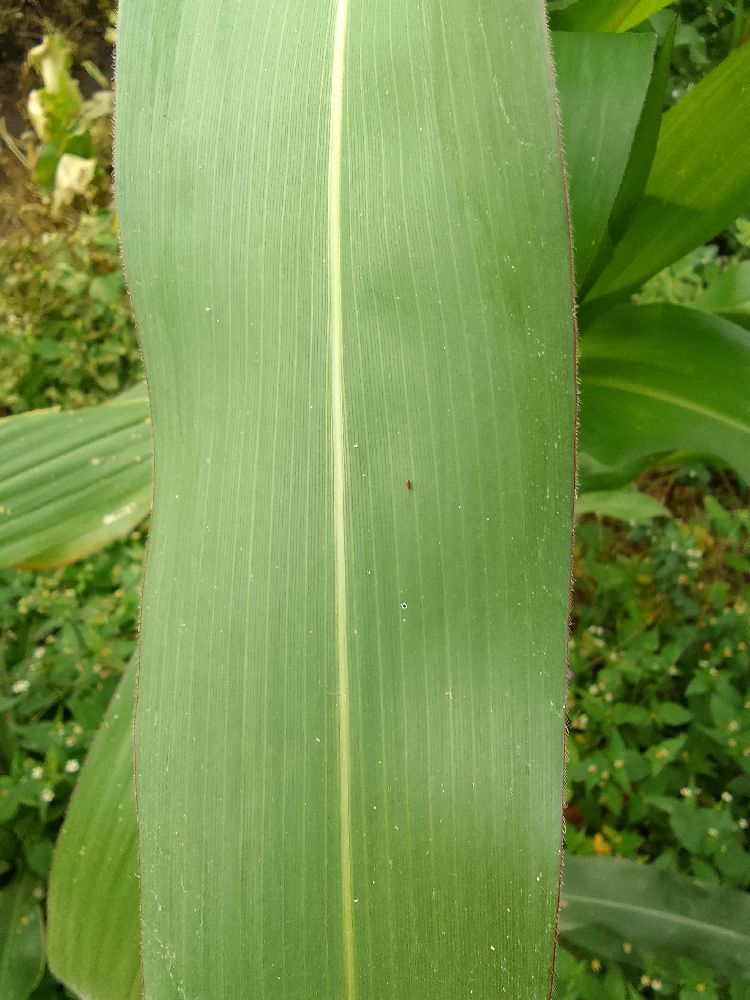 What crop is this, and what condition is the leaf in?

maize, healthy
